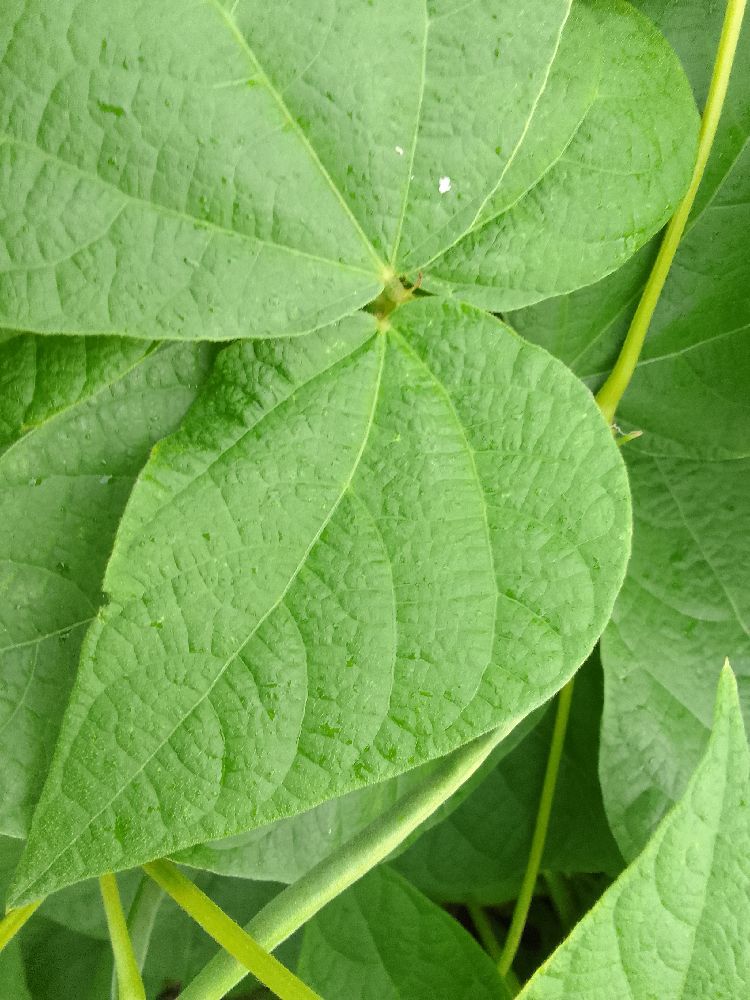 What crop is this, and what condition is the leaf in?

common bean, healthy
